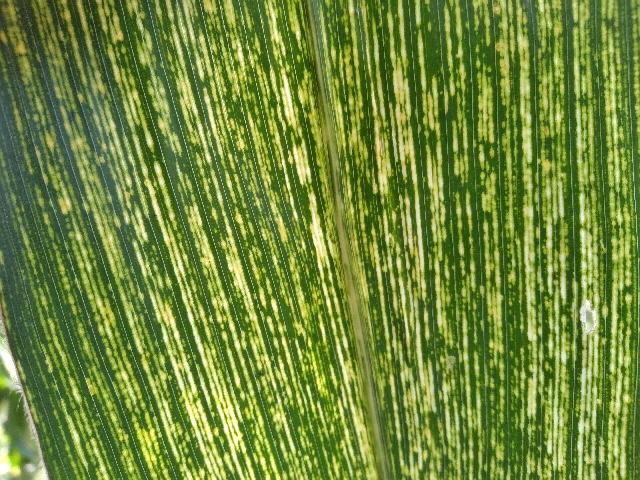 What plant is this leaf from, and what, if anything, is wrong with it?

maize, maize streak virus
